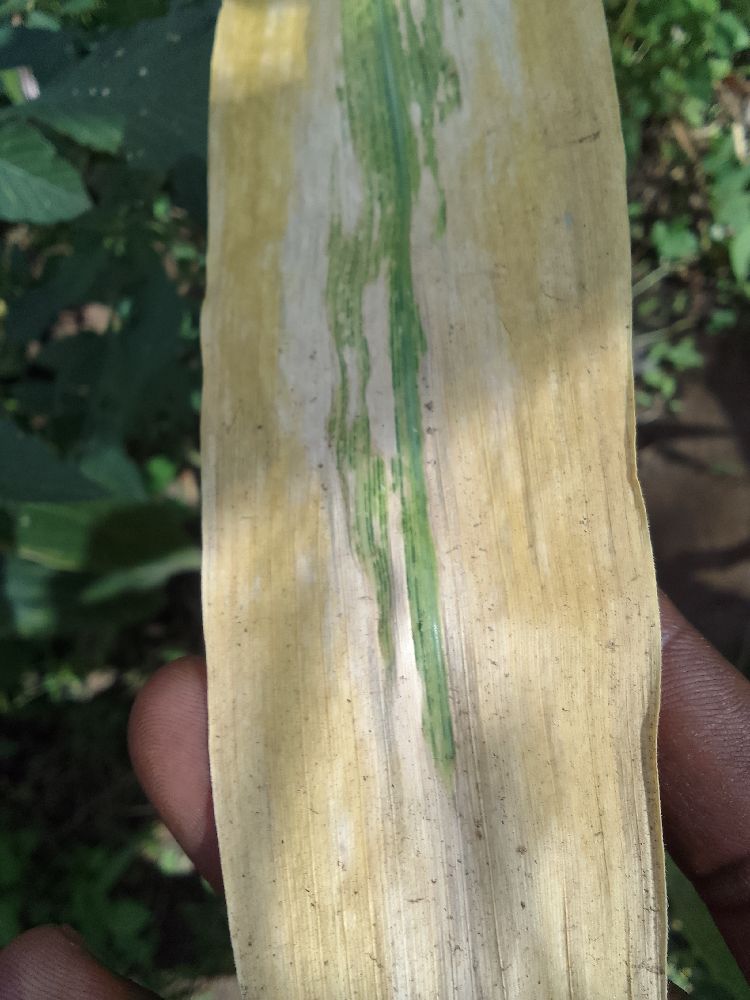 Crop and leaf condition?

maize, maize lethal necrosis
